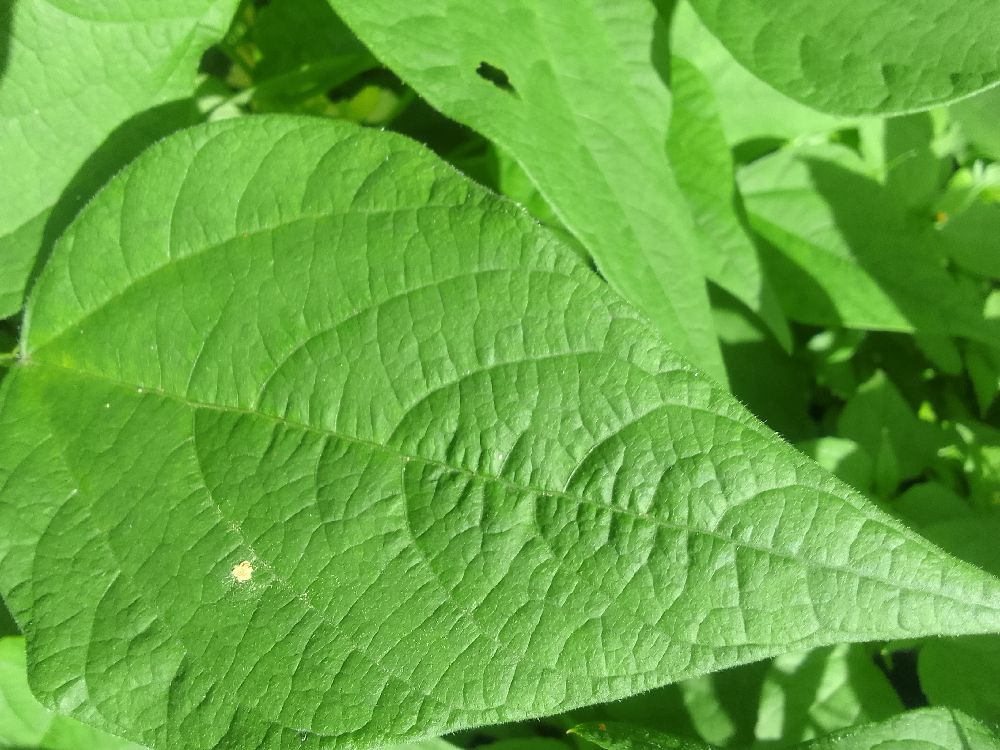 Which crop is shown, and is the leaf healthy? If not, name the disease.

common bean, healthy
